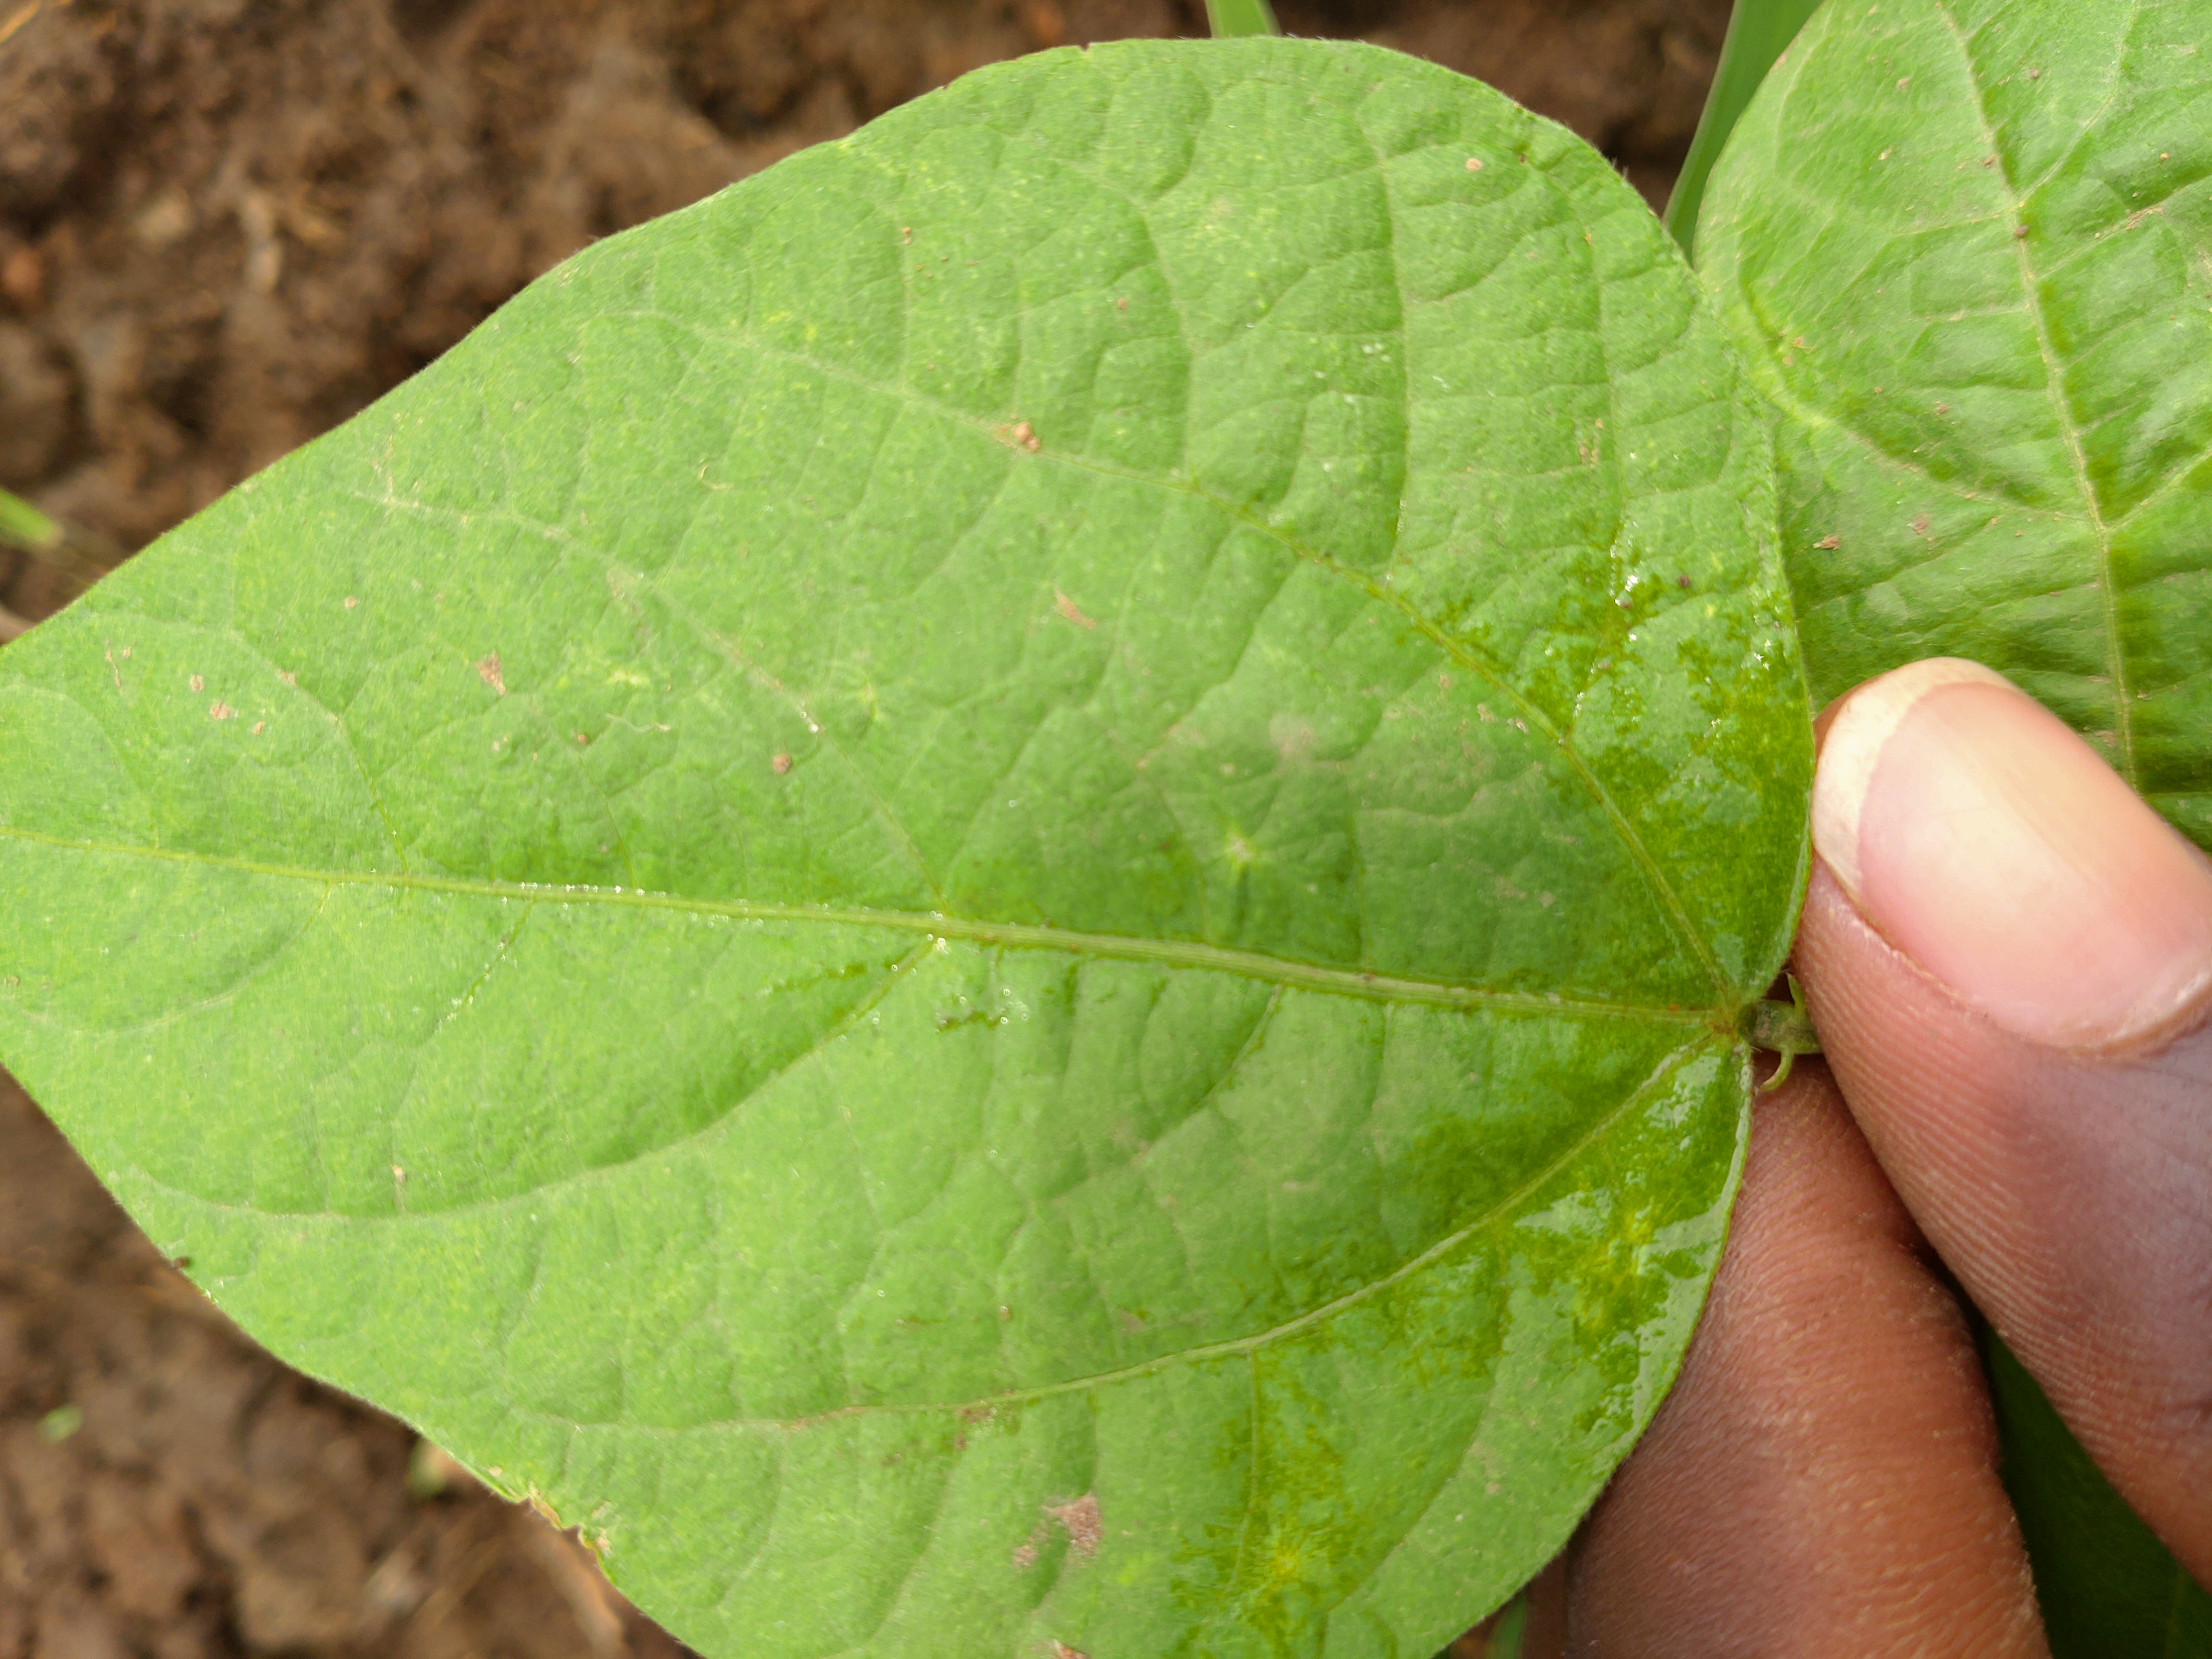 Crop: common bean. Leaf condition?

healthy
